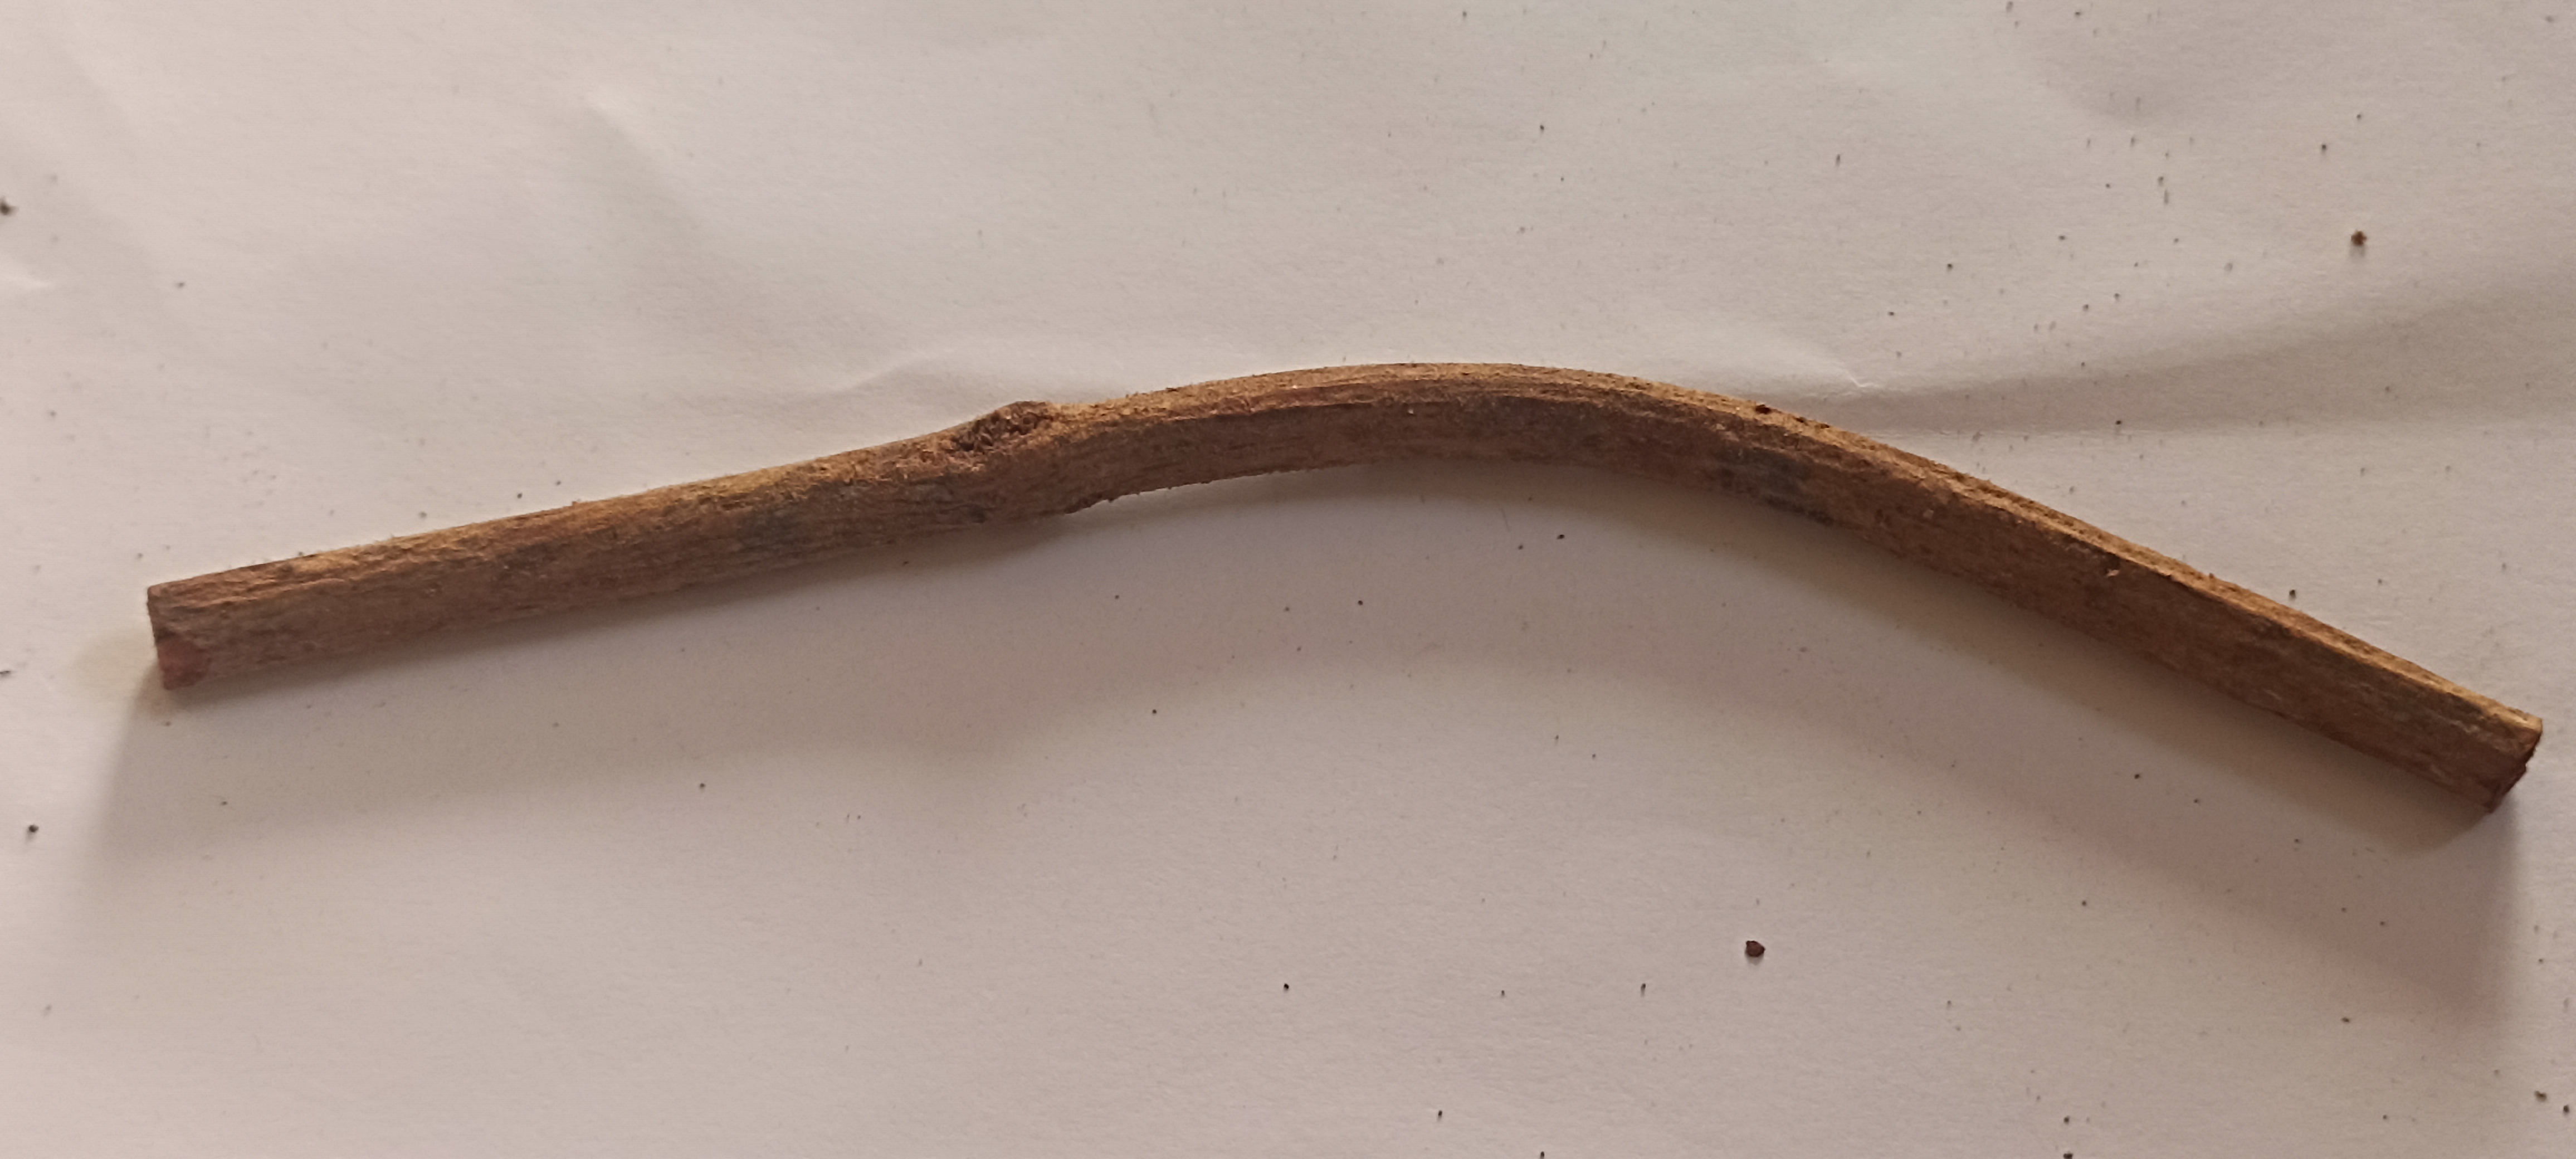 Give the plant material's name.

manjistha
